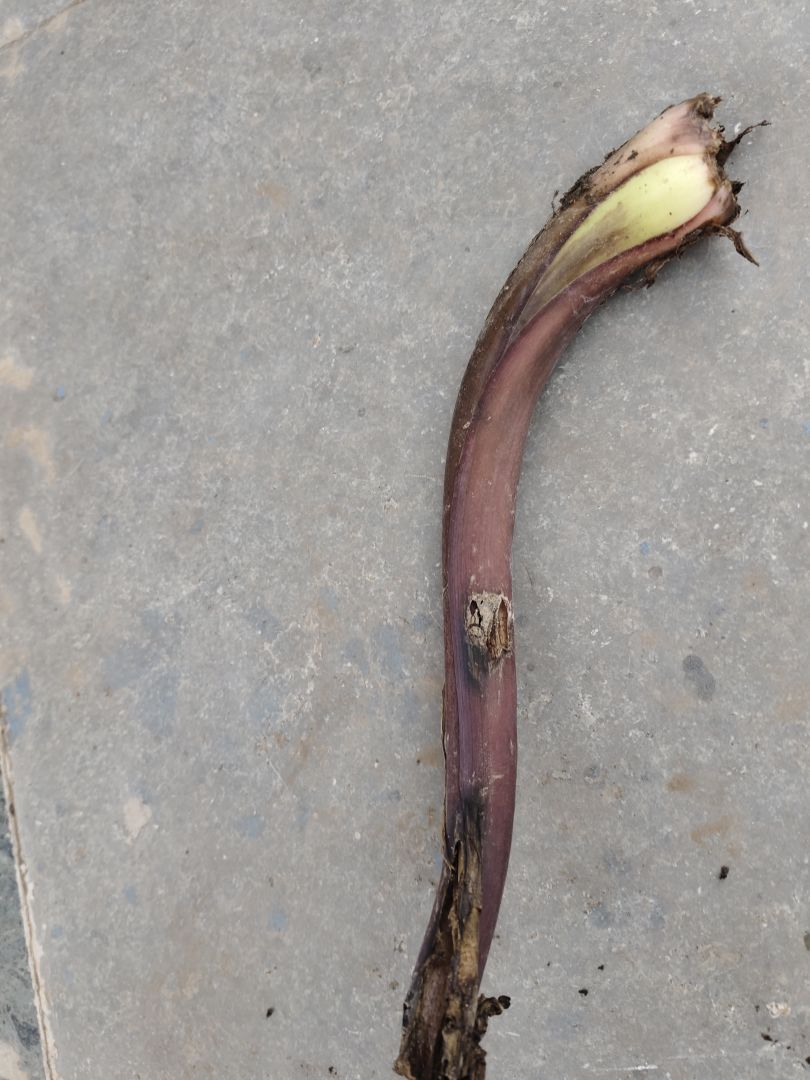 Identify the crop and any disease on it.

taro, root rot
